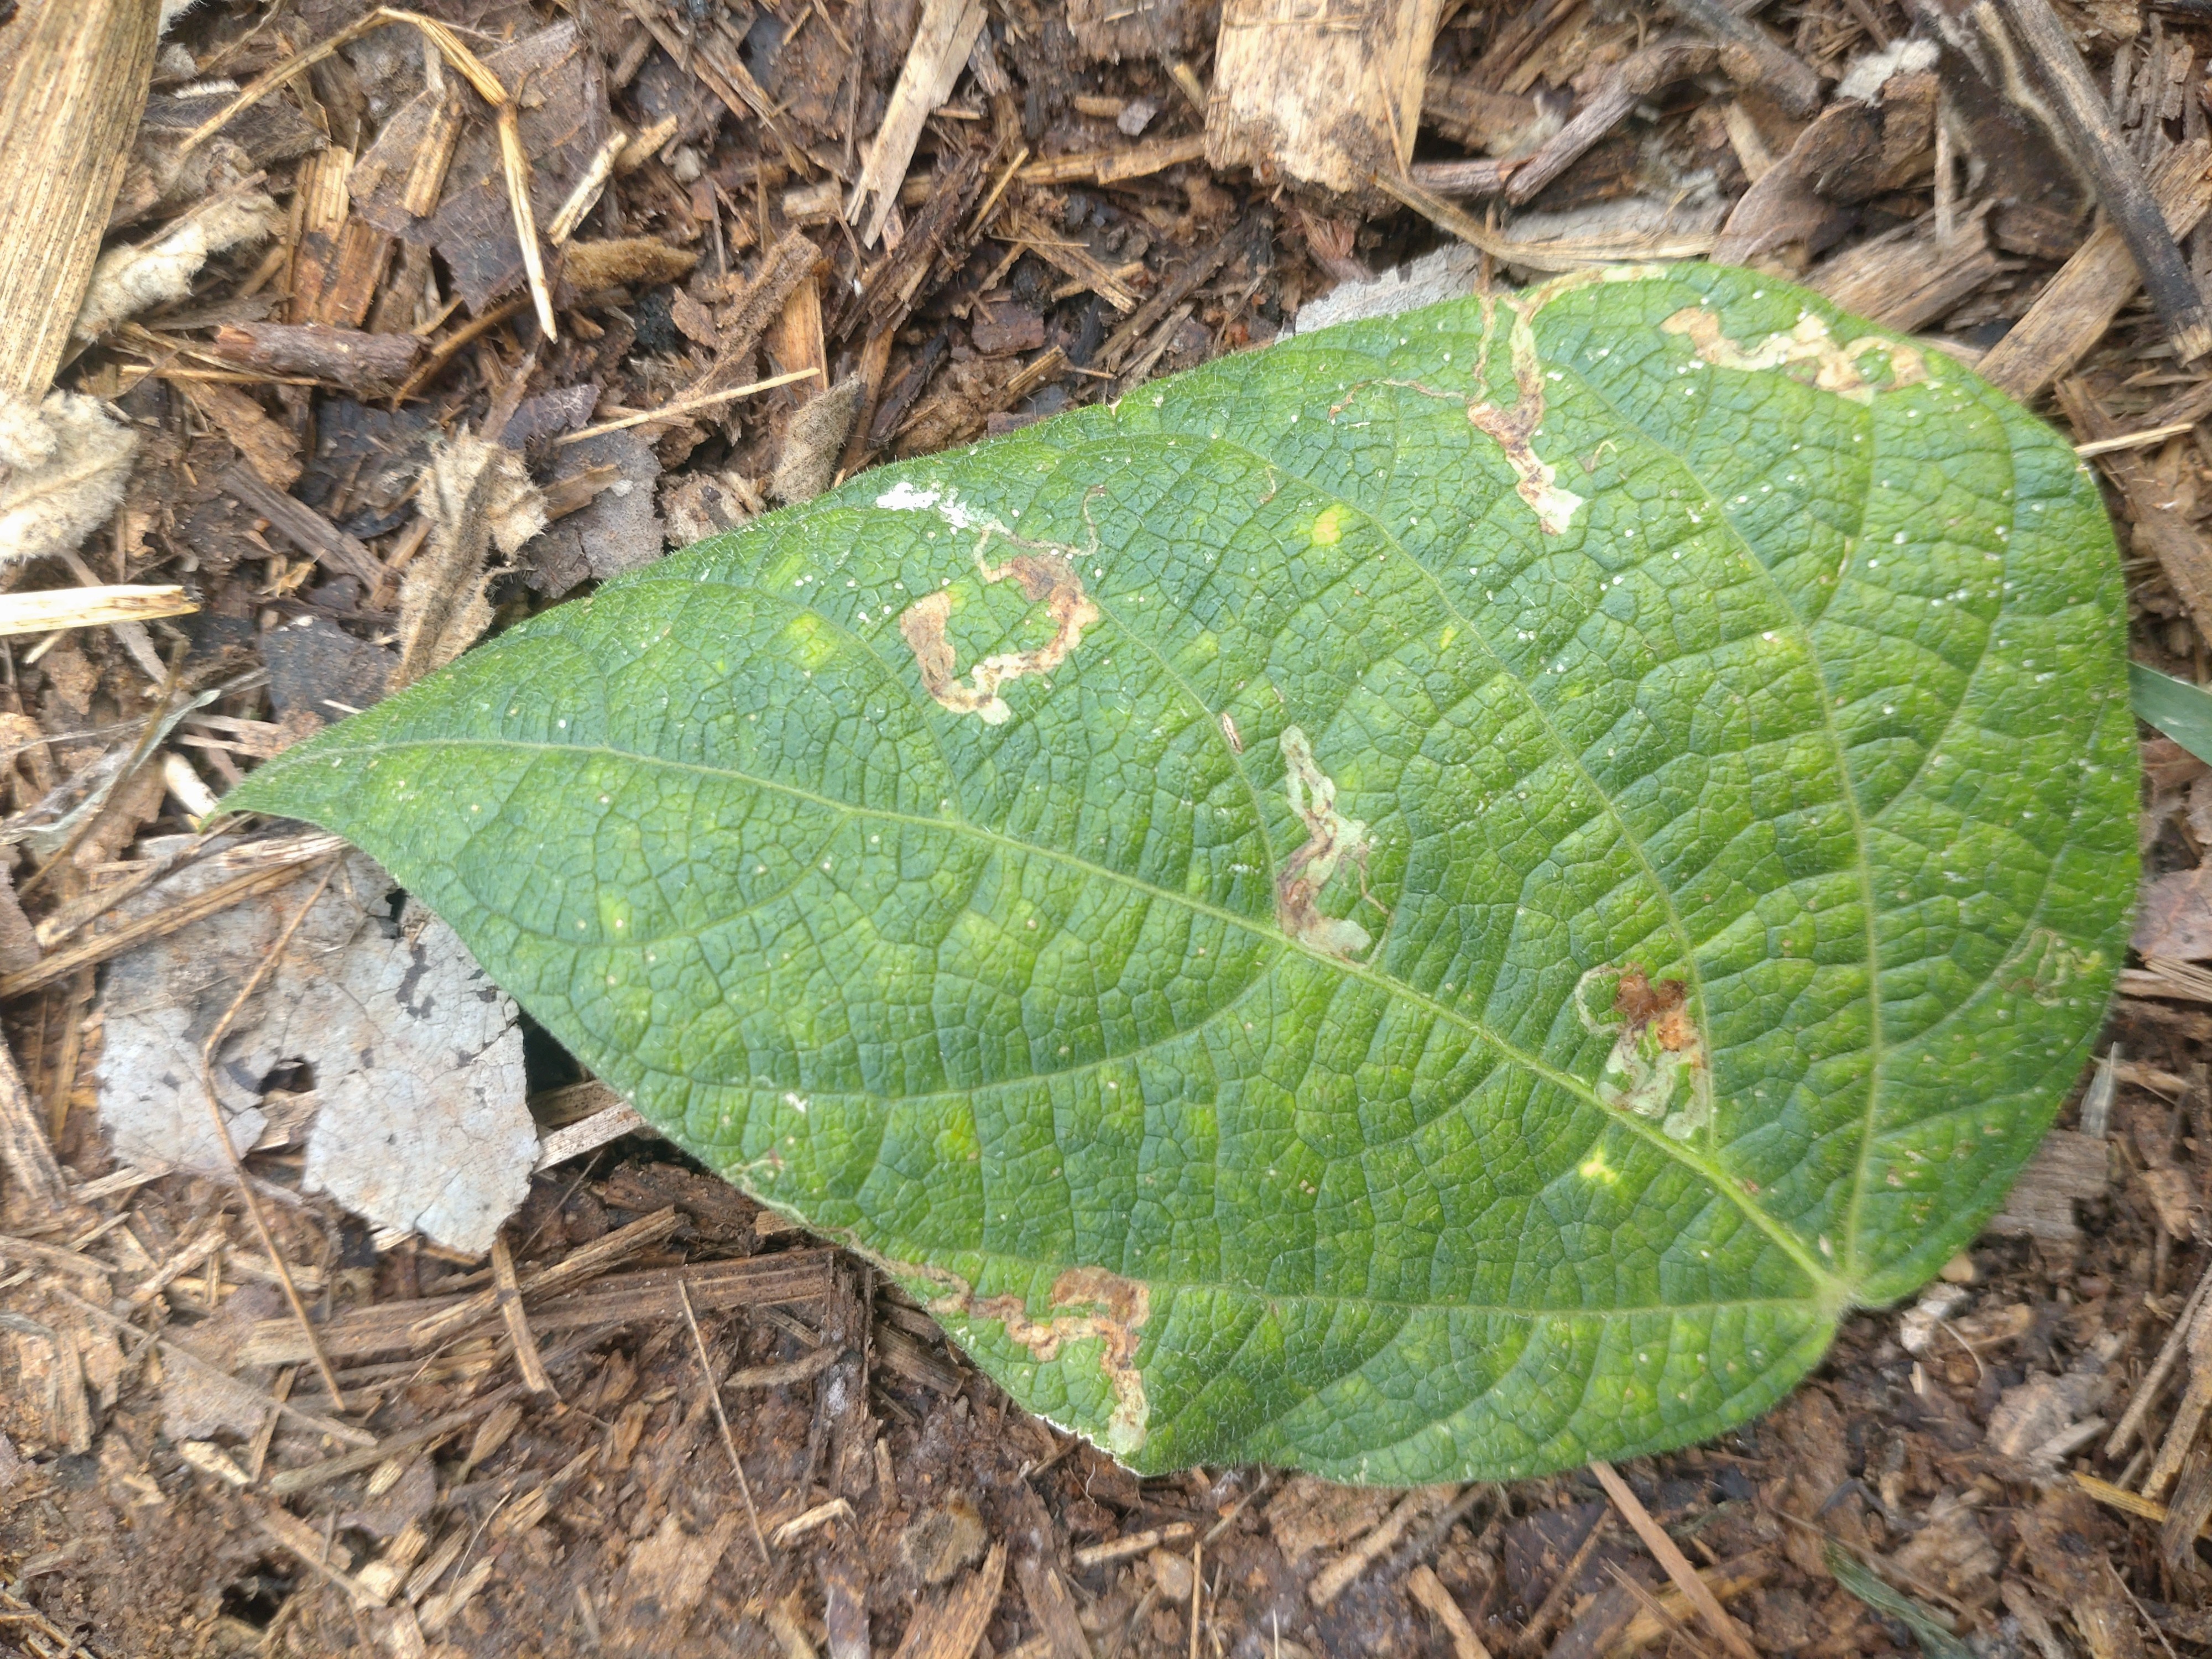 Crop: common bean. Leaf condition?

anthracnose
